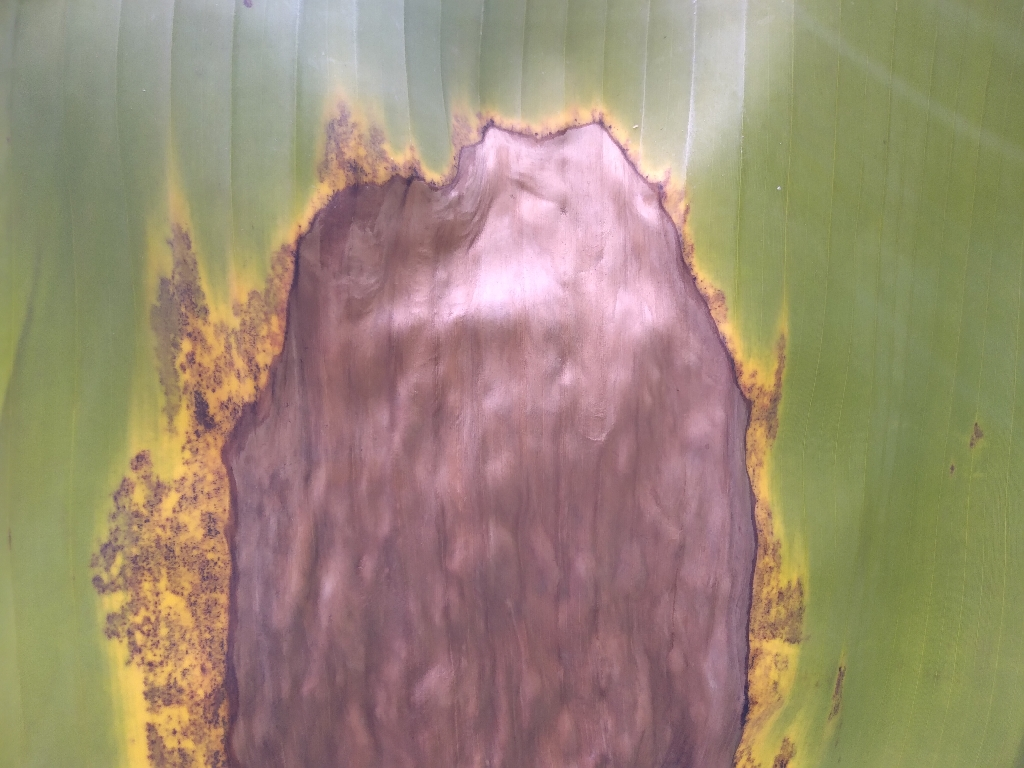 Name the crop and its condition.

banana, black sigatoka
